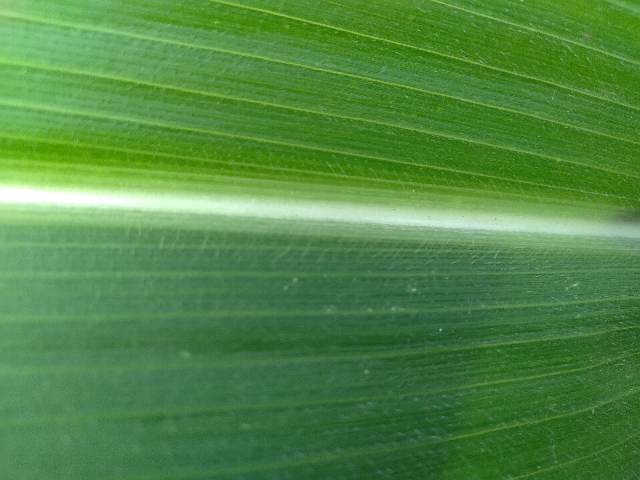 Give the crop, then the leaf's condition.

maize, healthy
